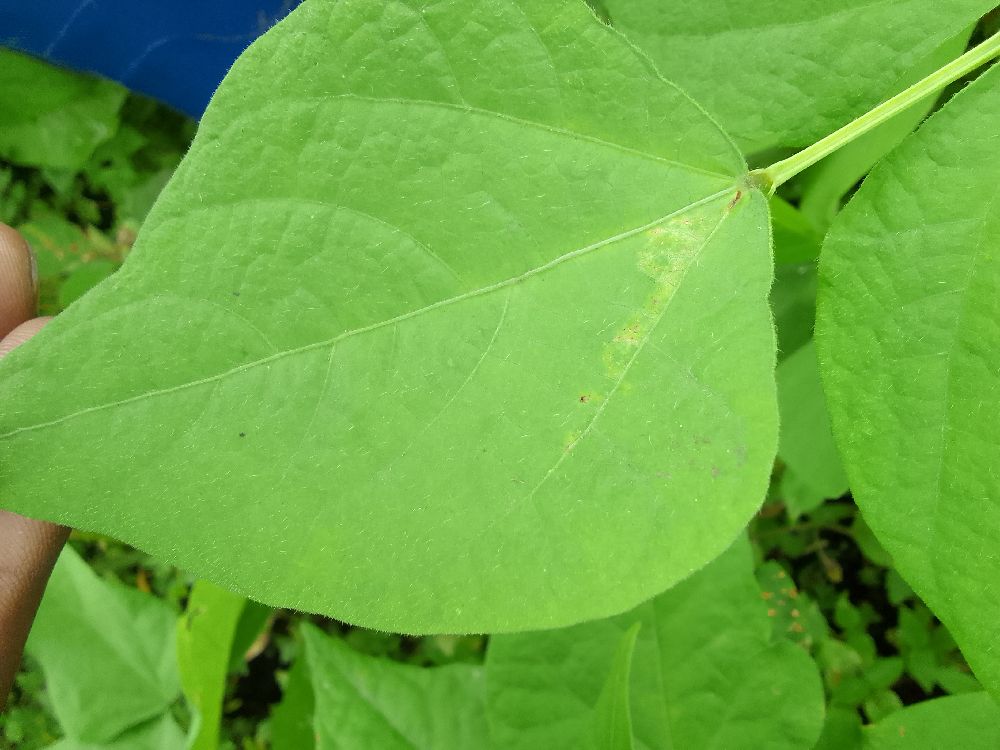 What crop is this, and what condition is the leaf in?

common bean, healthy
